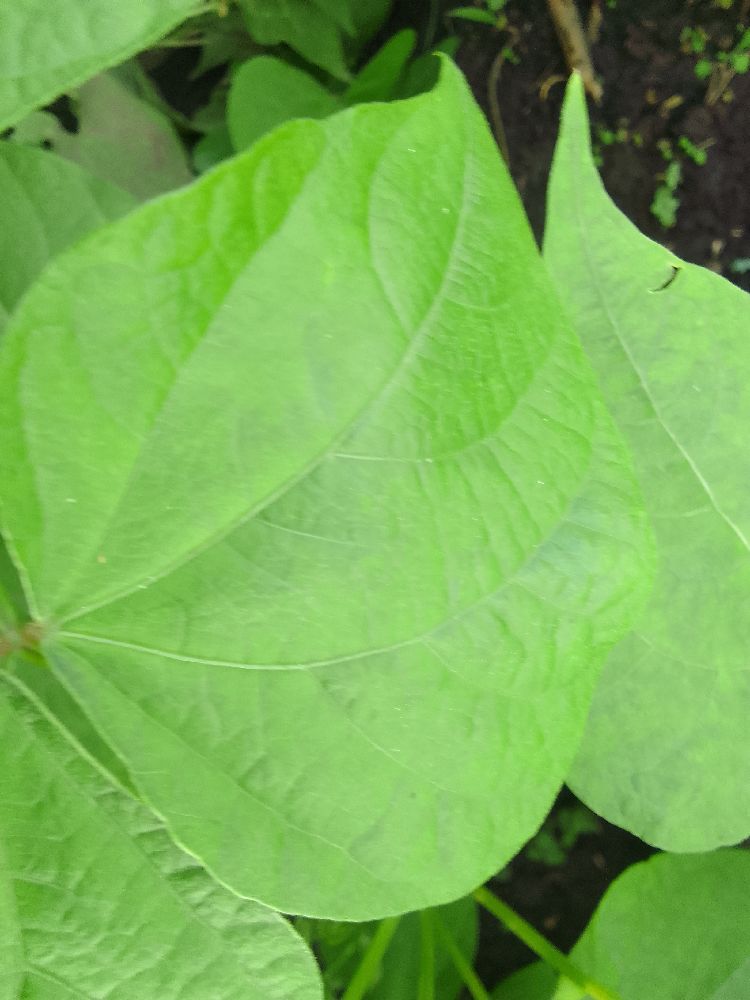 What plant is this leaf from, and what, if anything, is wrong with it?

common bean, healthy
